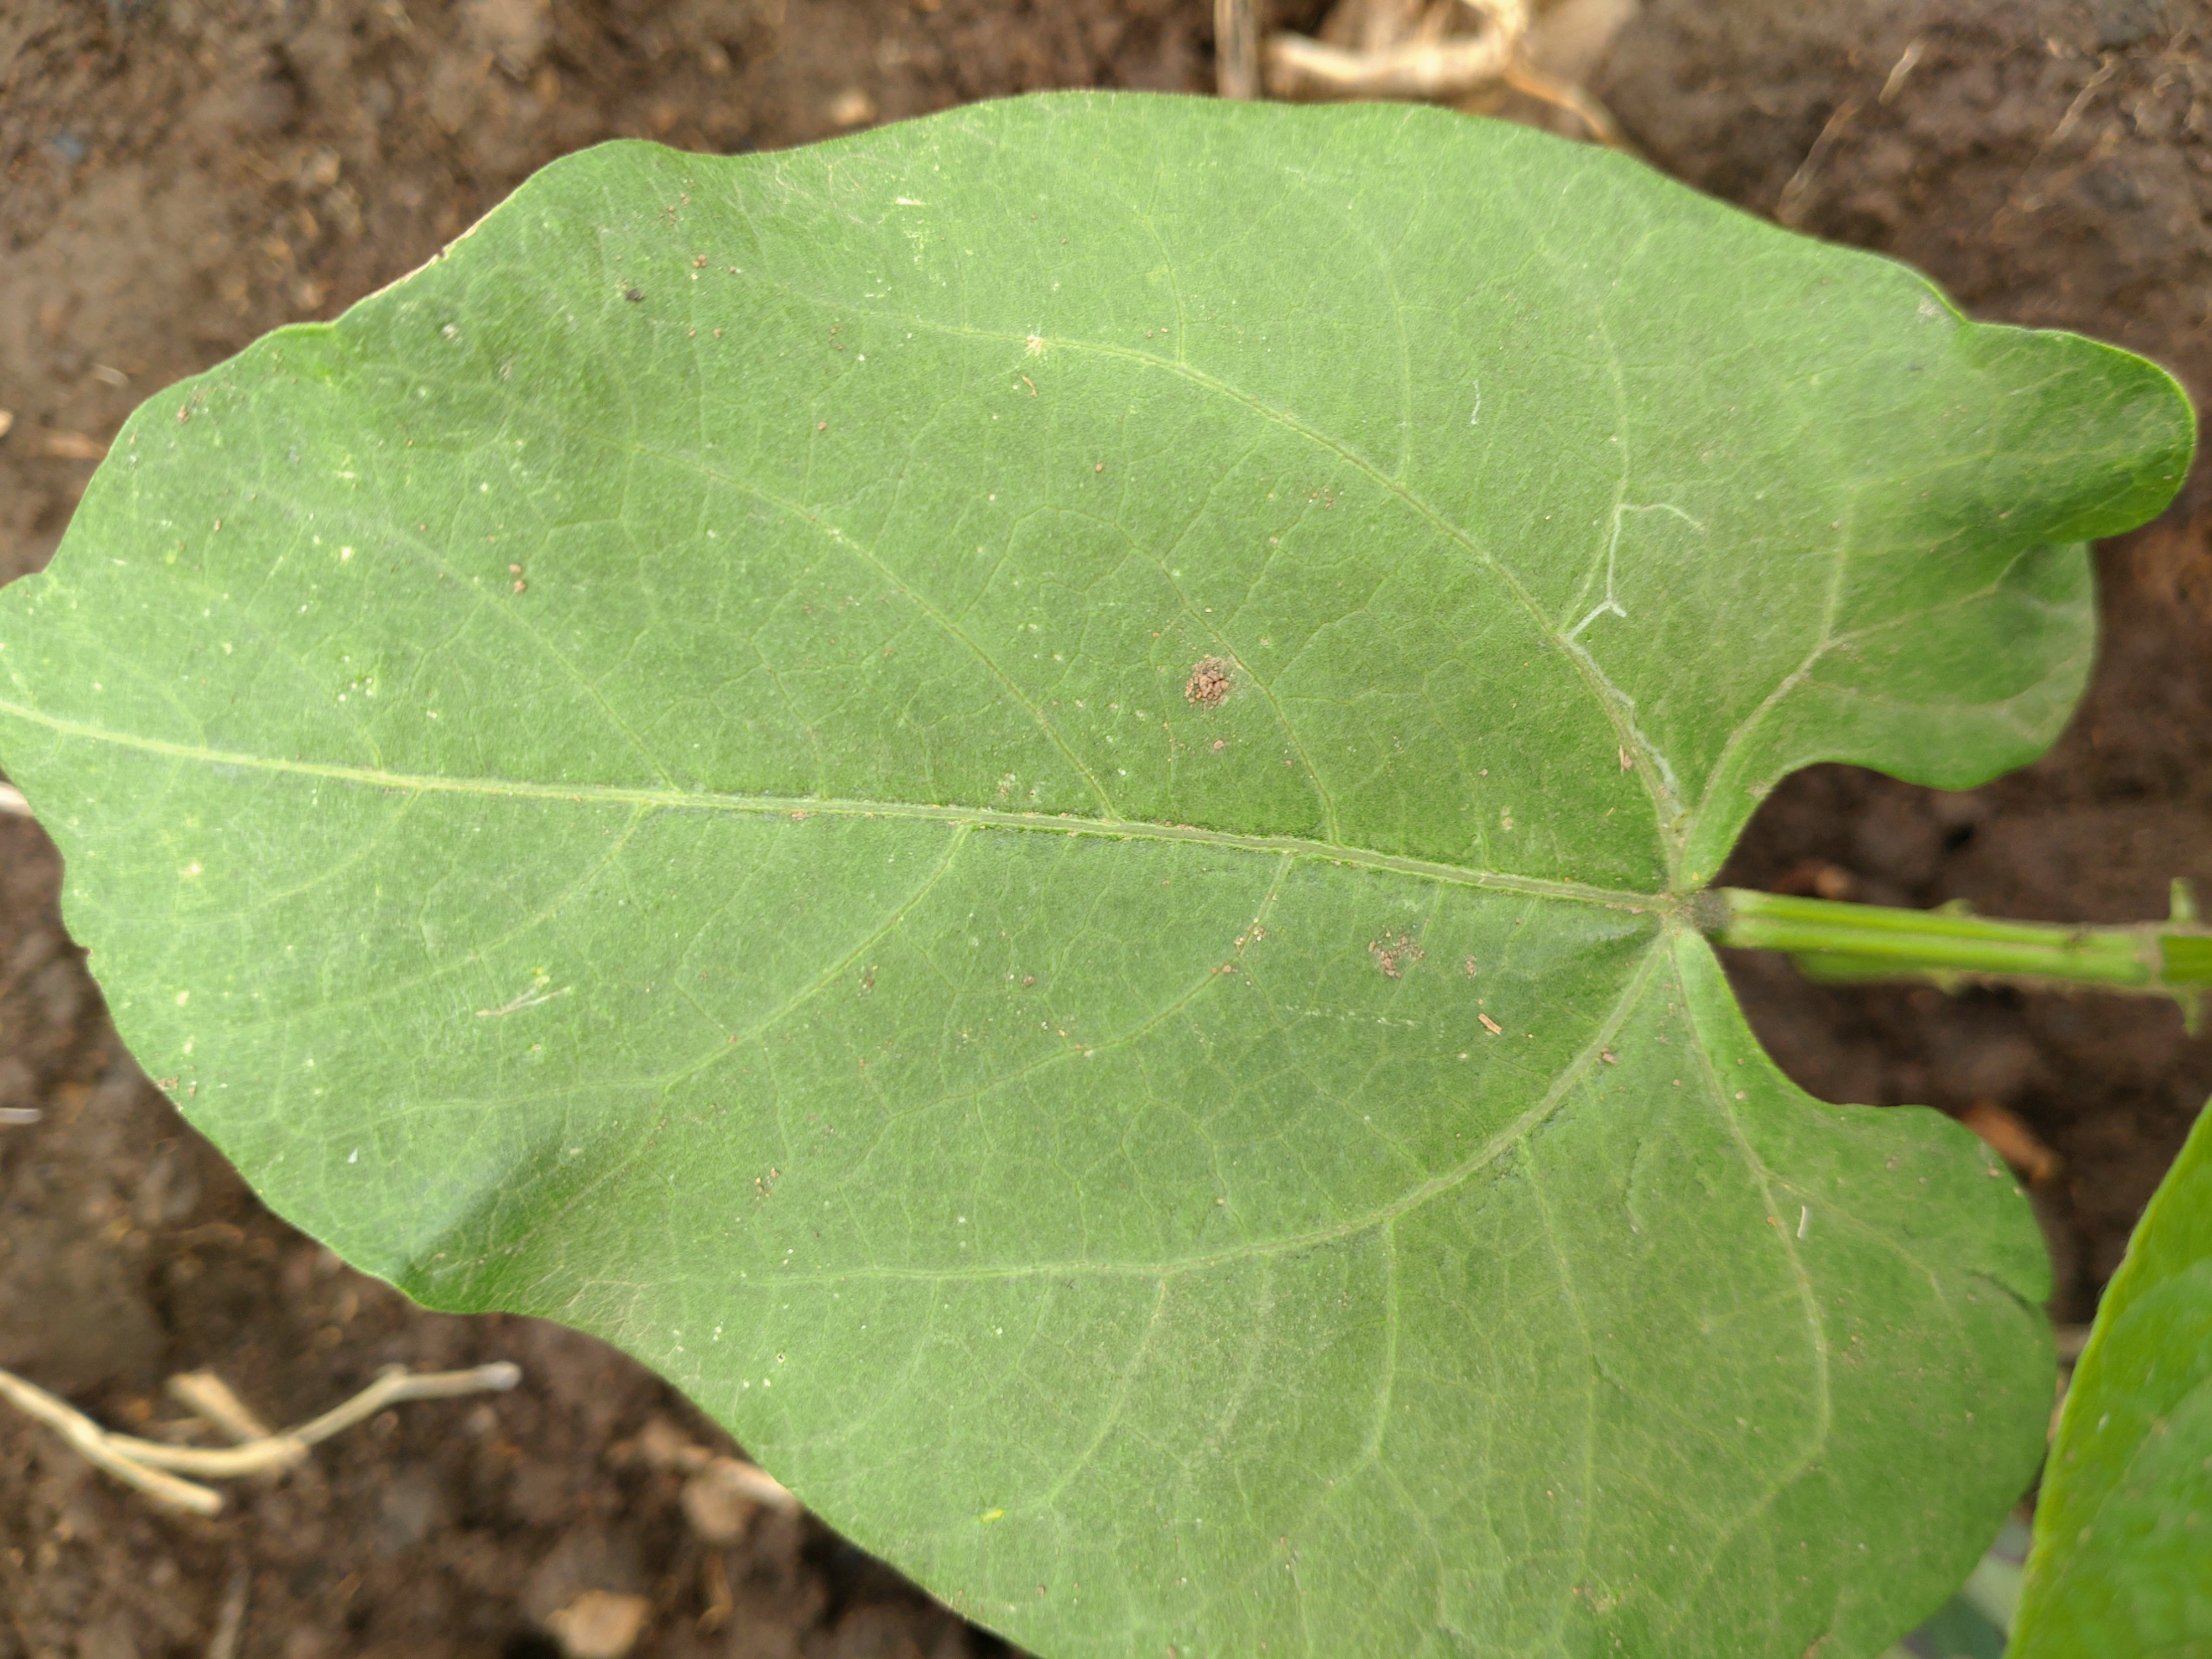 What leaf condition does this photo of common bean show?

healthy
